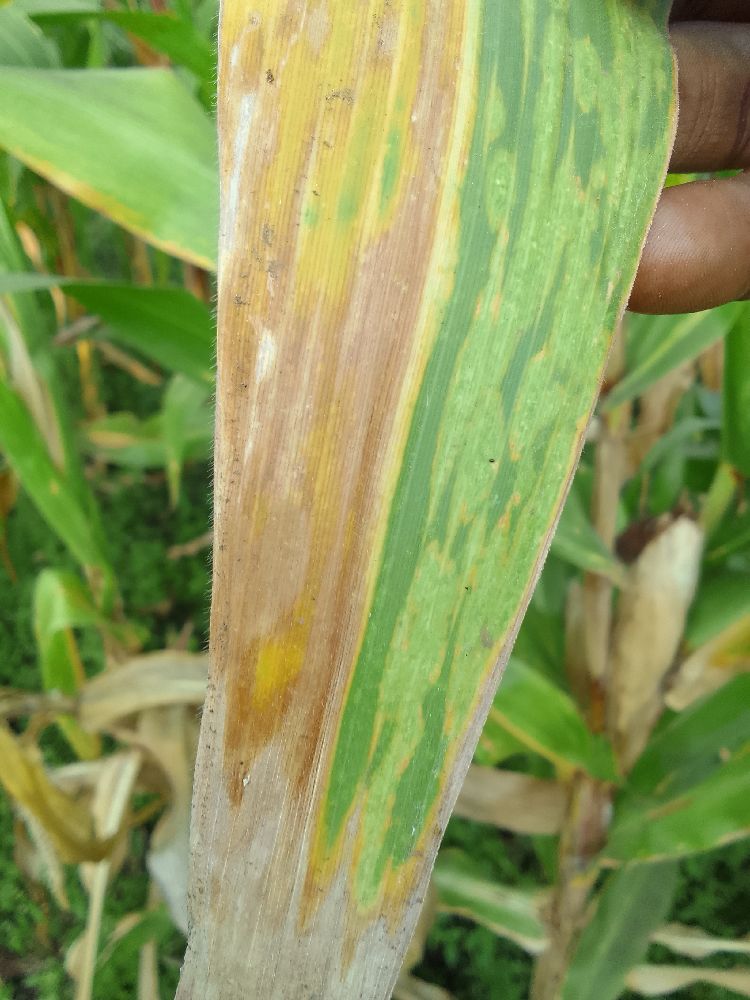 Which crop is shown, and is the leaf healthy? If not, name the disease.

maize, maize lethal necrosis
